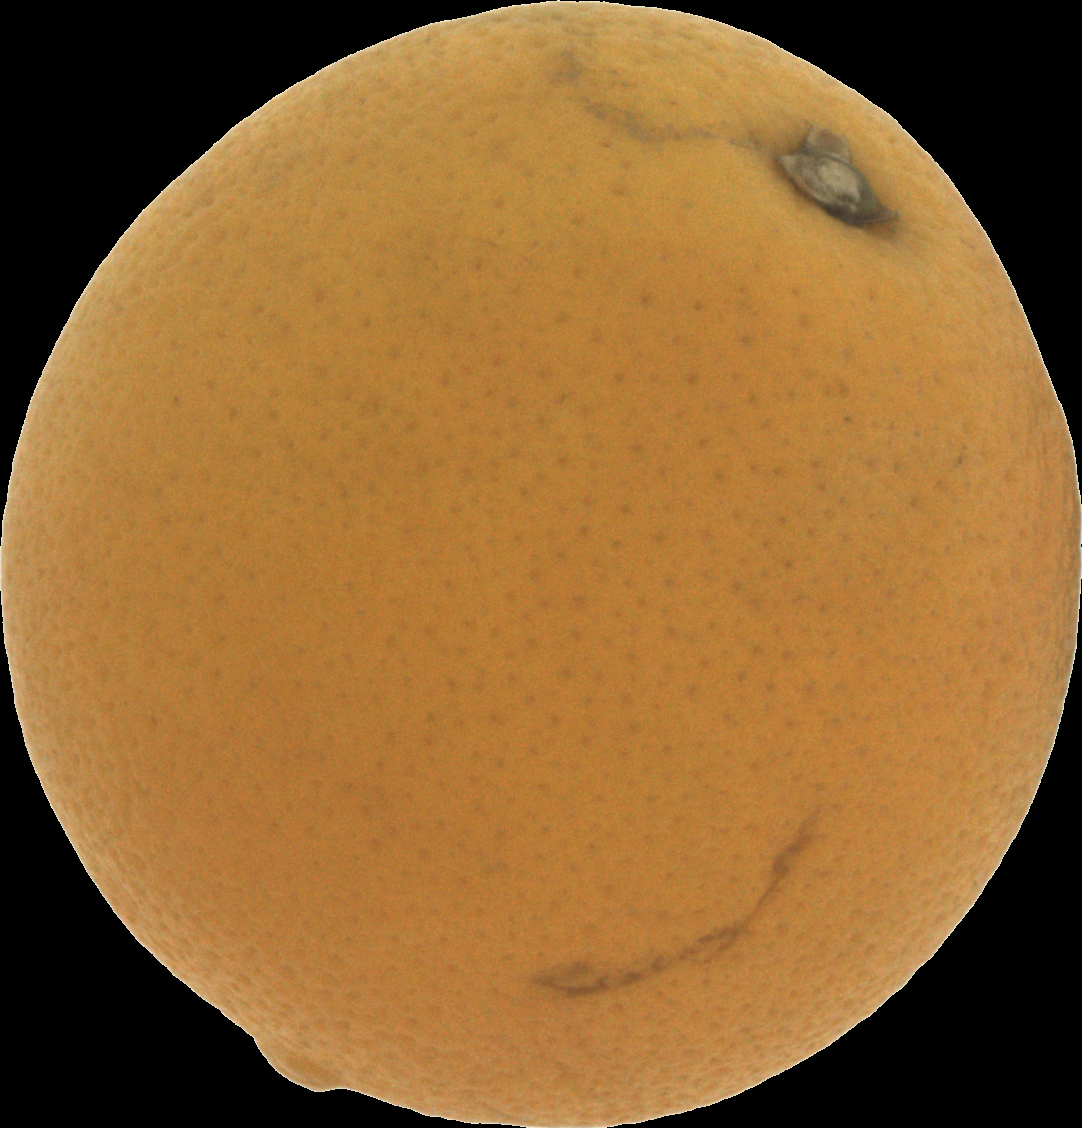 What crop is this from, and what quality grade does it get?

orange, bad
